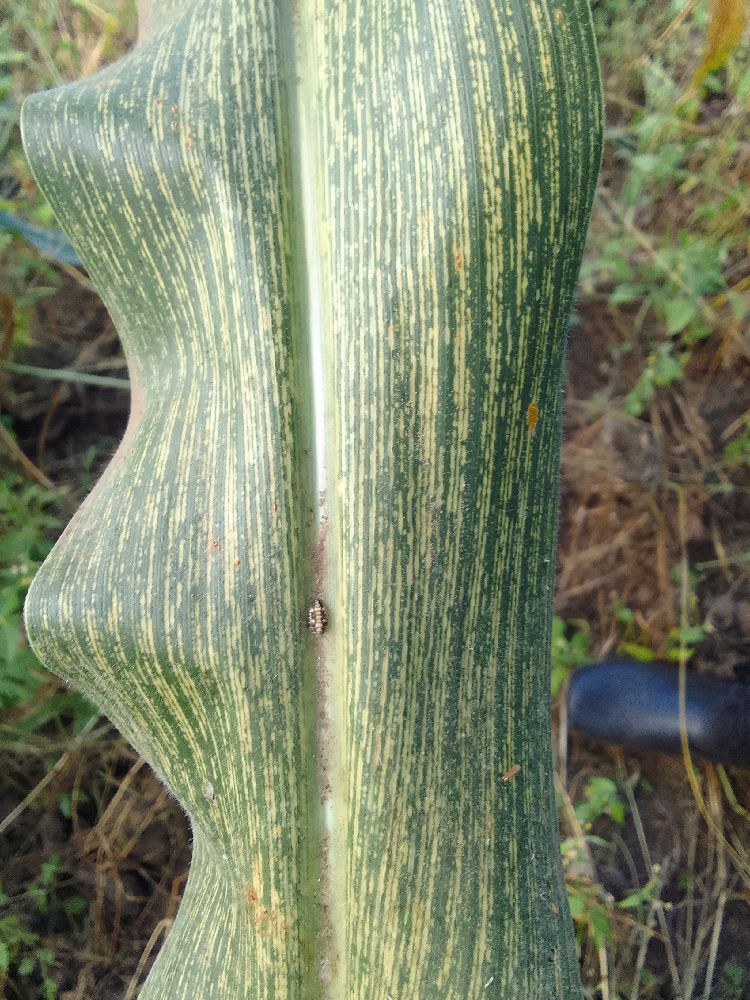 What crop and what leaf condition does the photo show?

maize, maize streak virus
